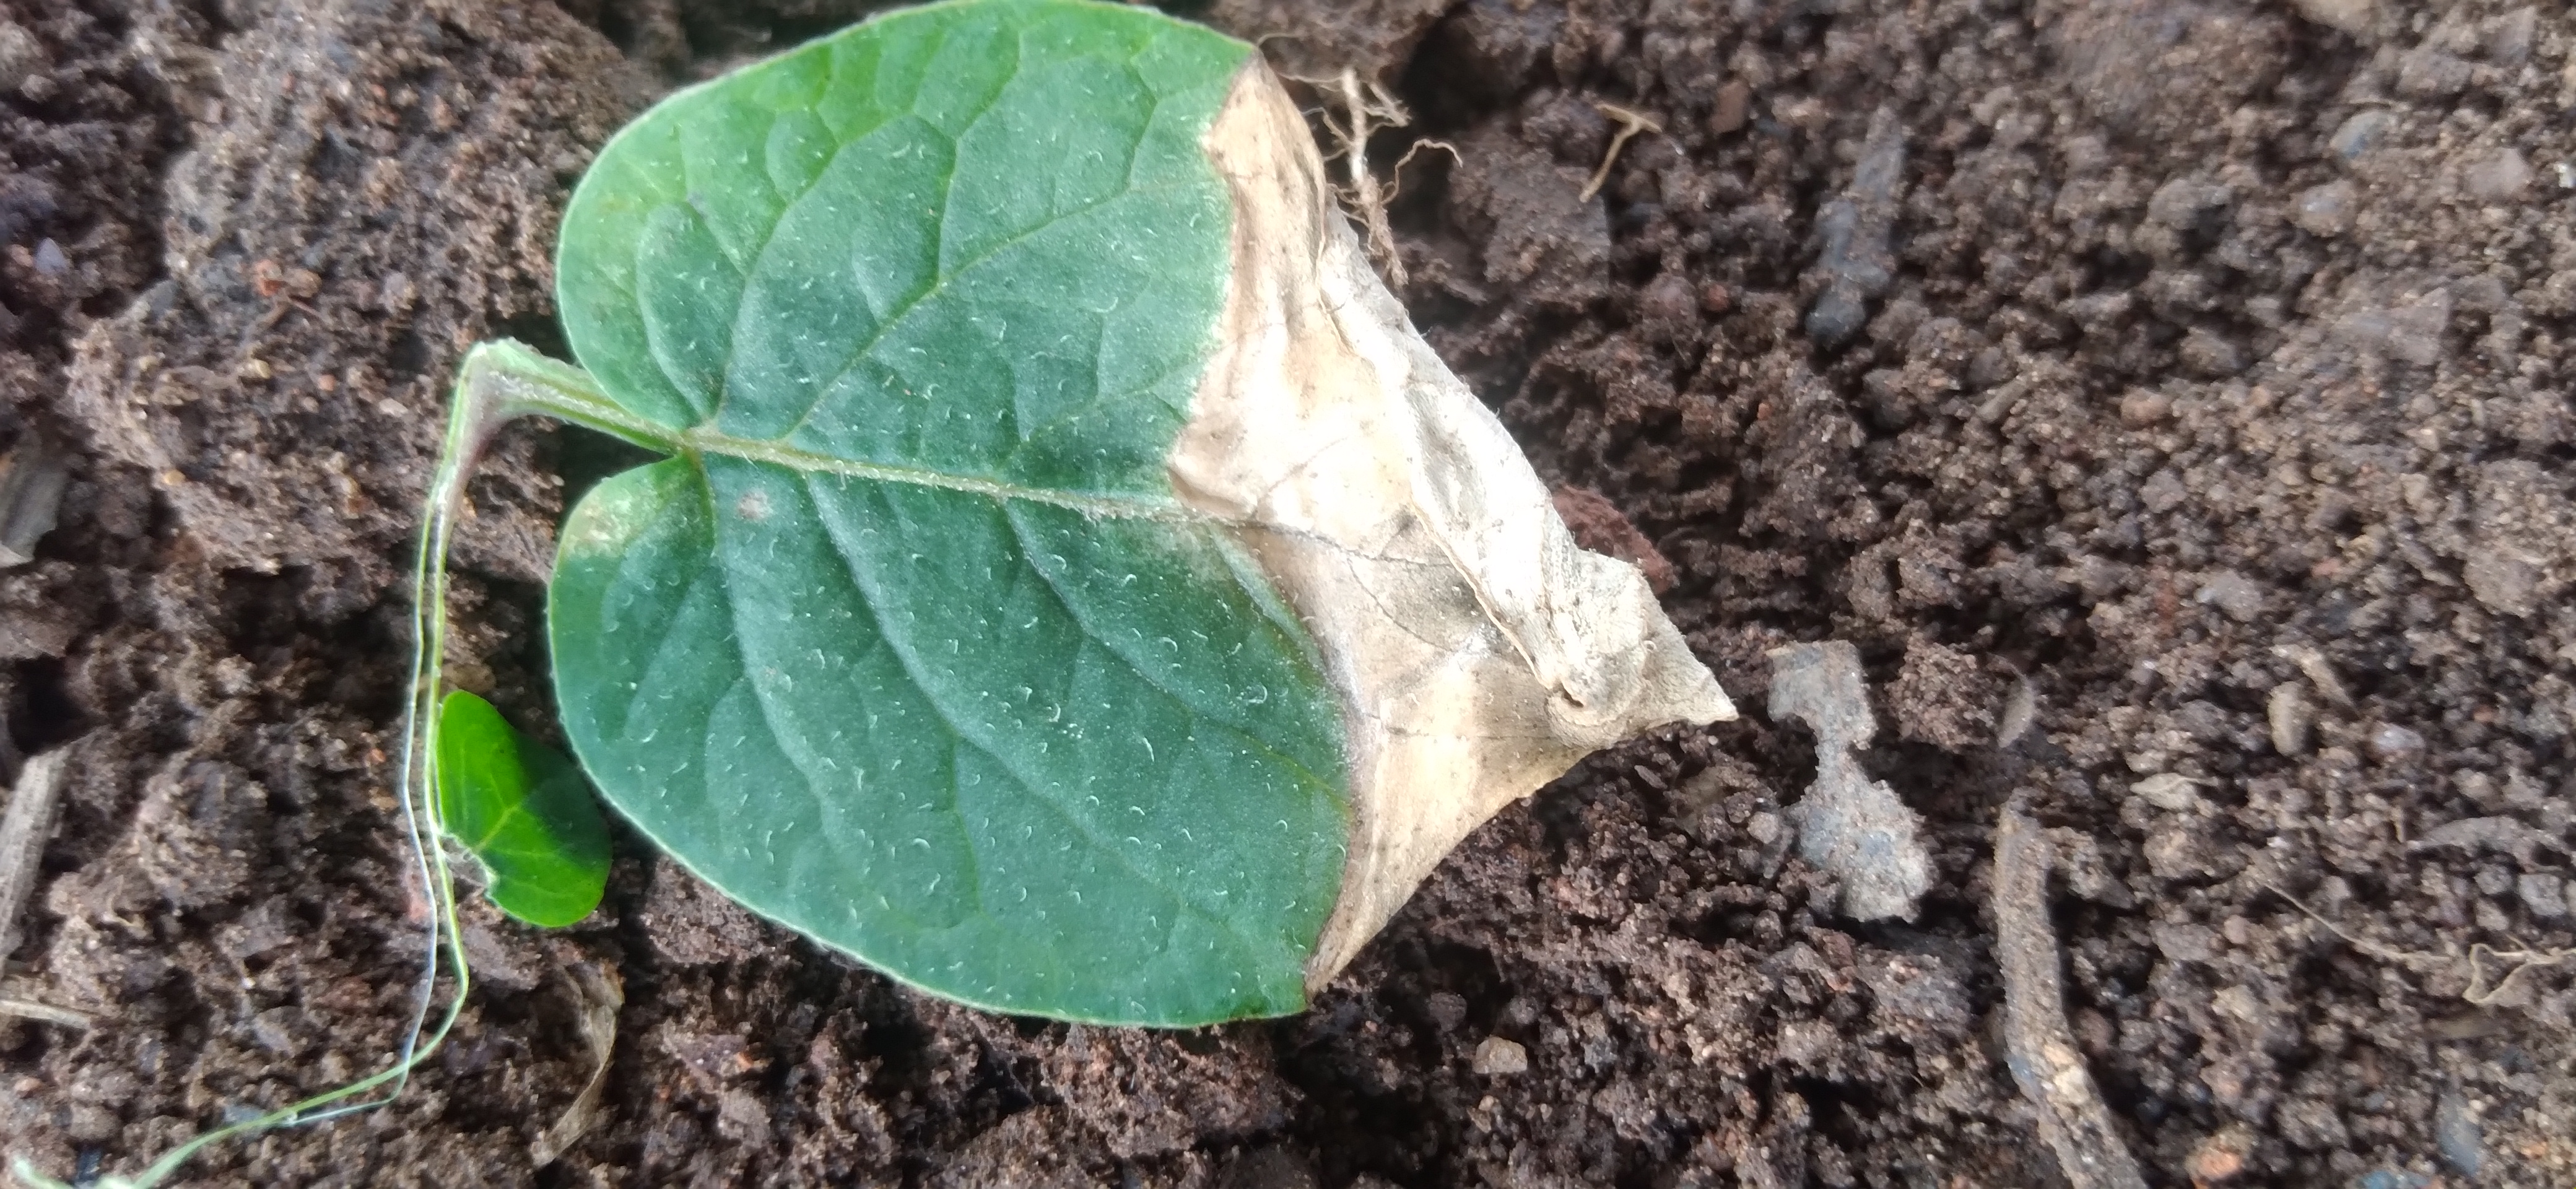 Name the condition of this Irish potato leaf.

early blight
